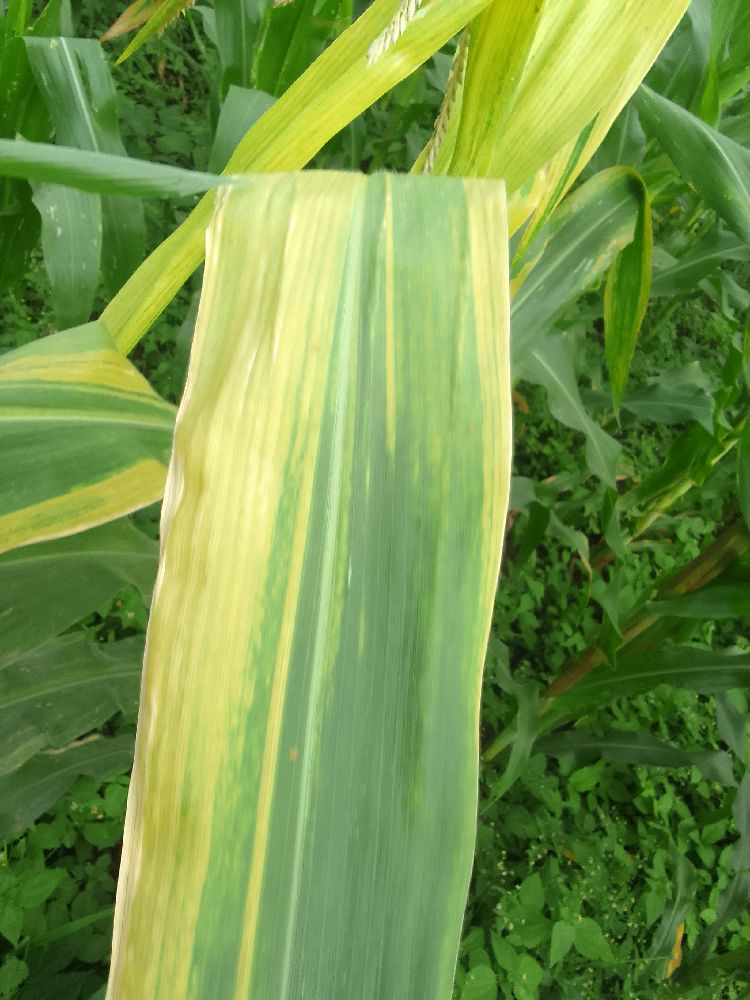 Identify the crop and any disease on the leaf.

maize, maize lethal necrosis
